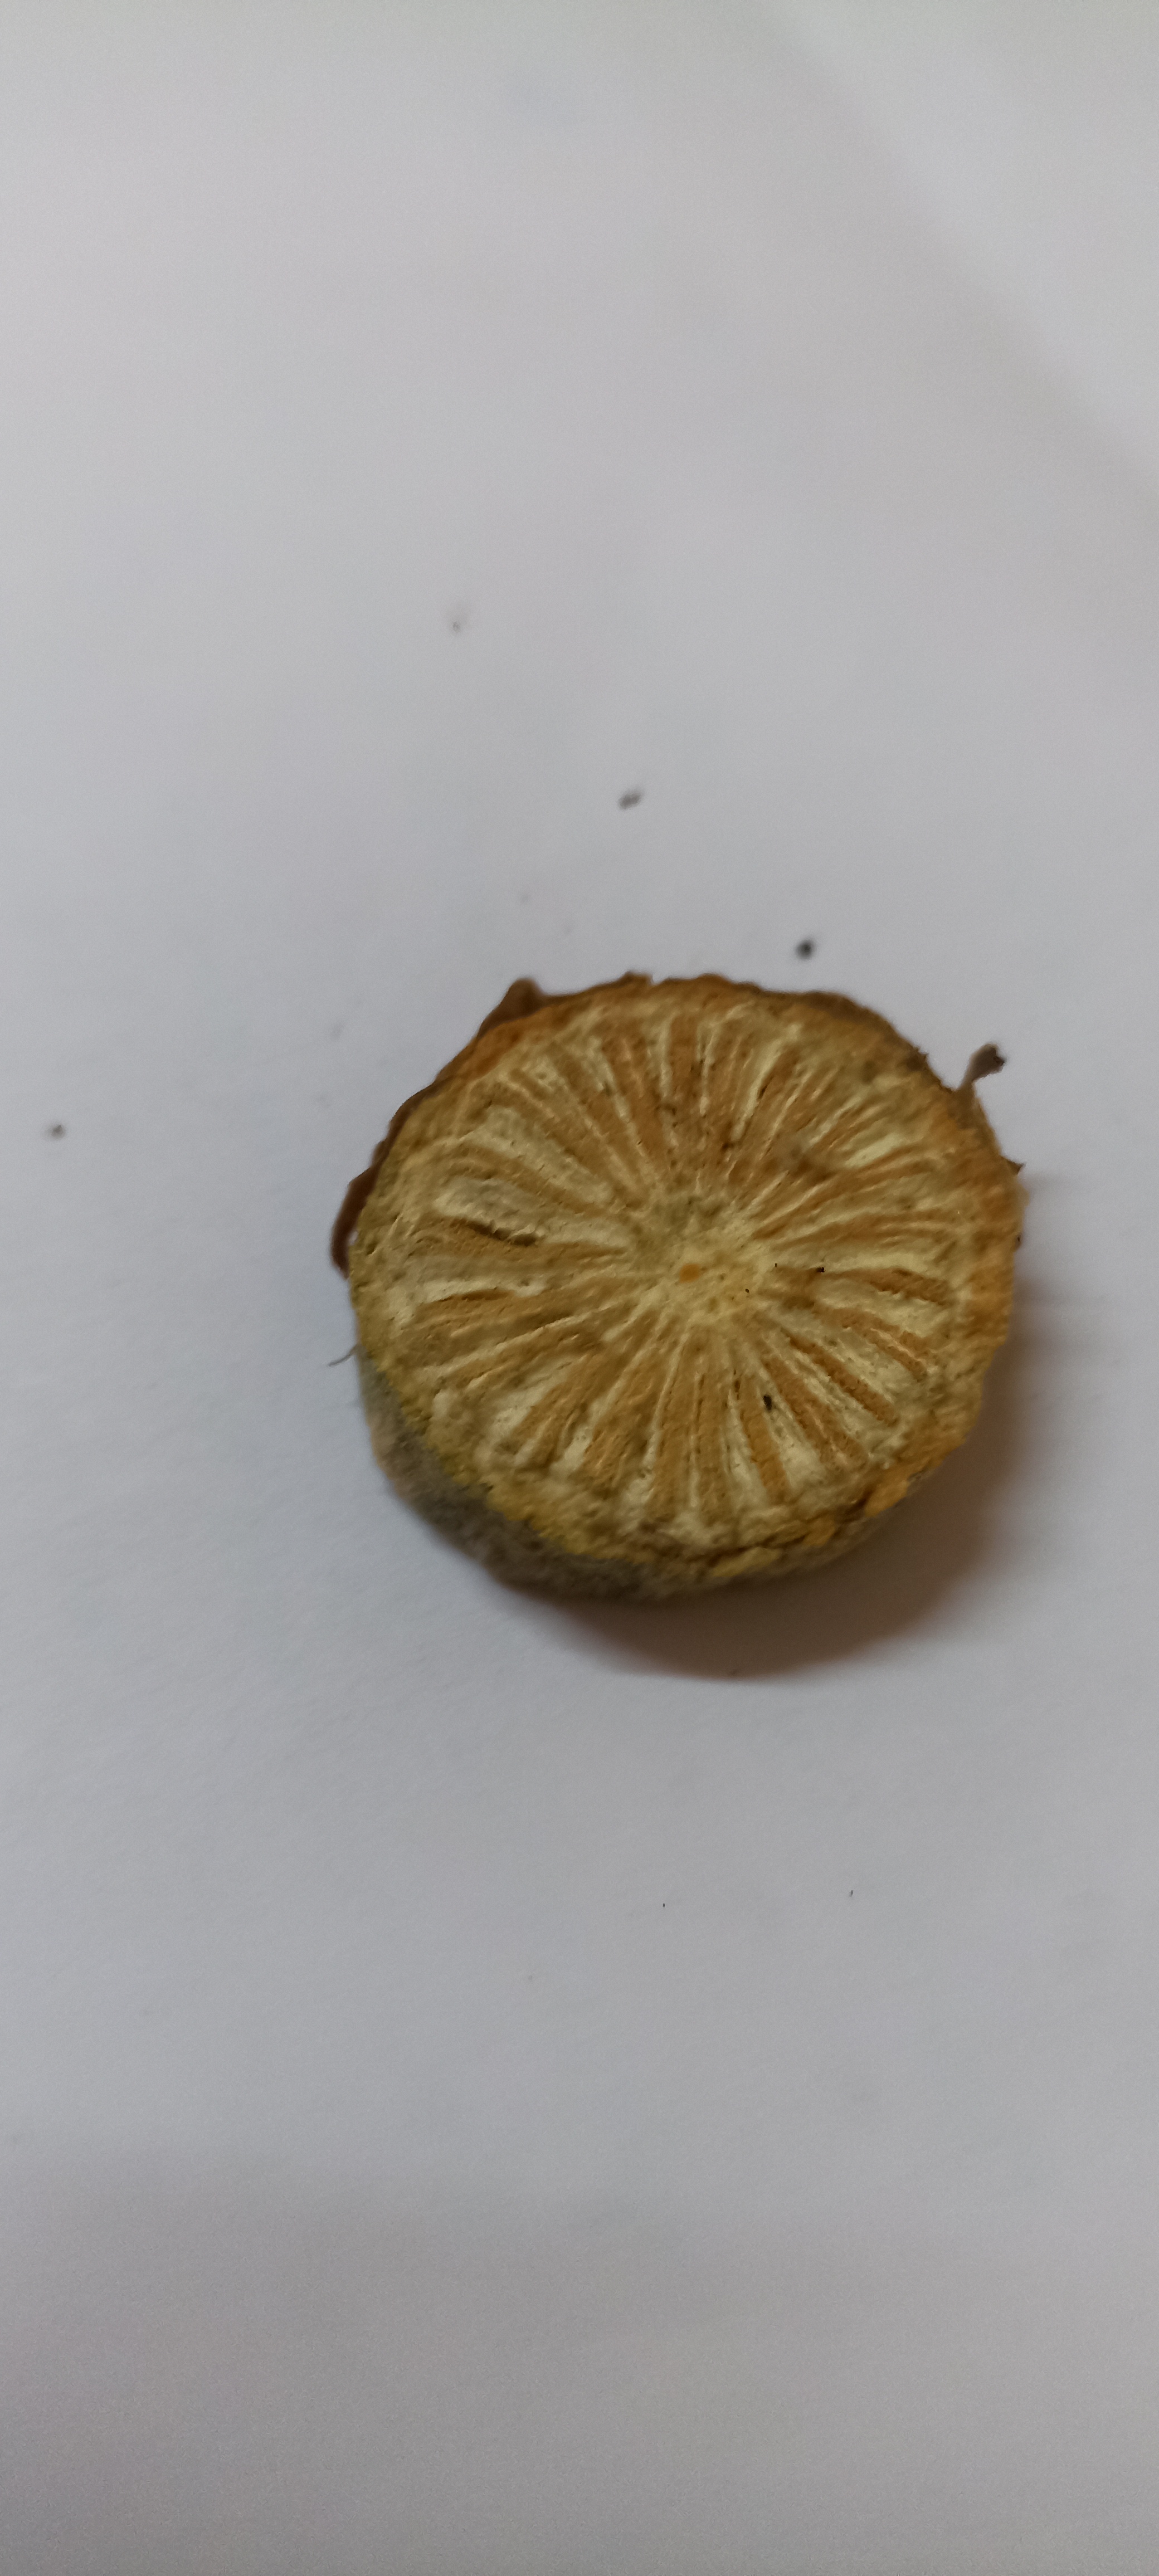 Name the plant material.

gulvel
